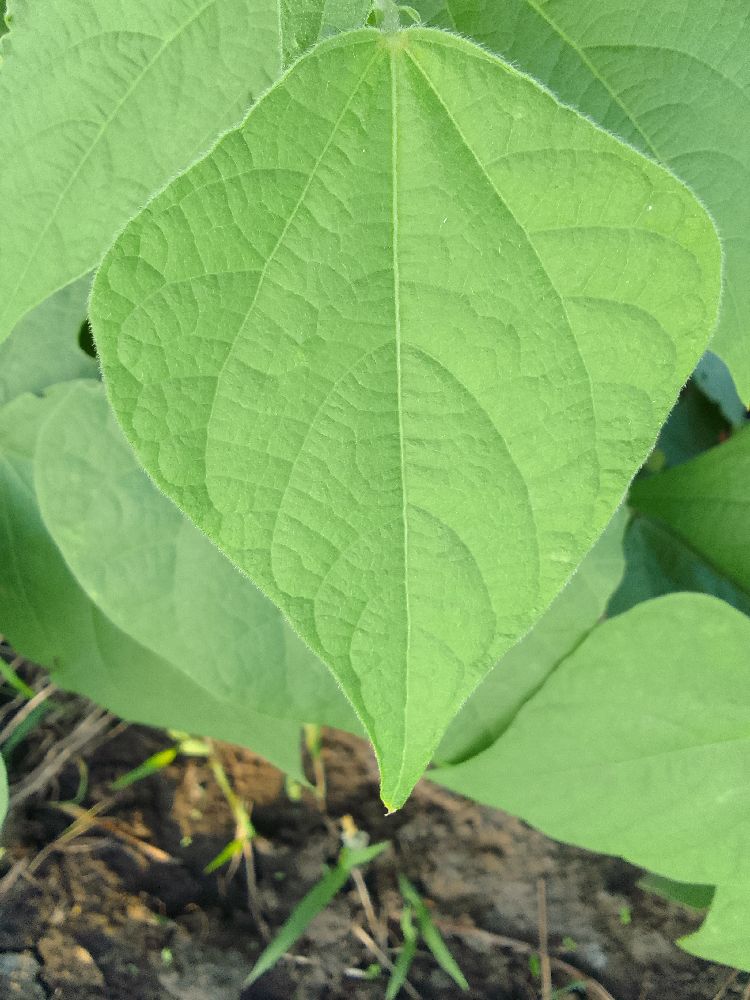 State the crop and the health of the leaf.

common bean, healthy
